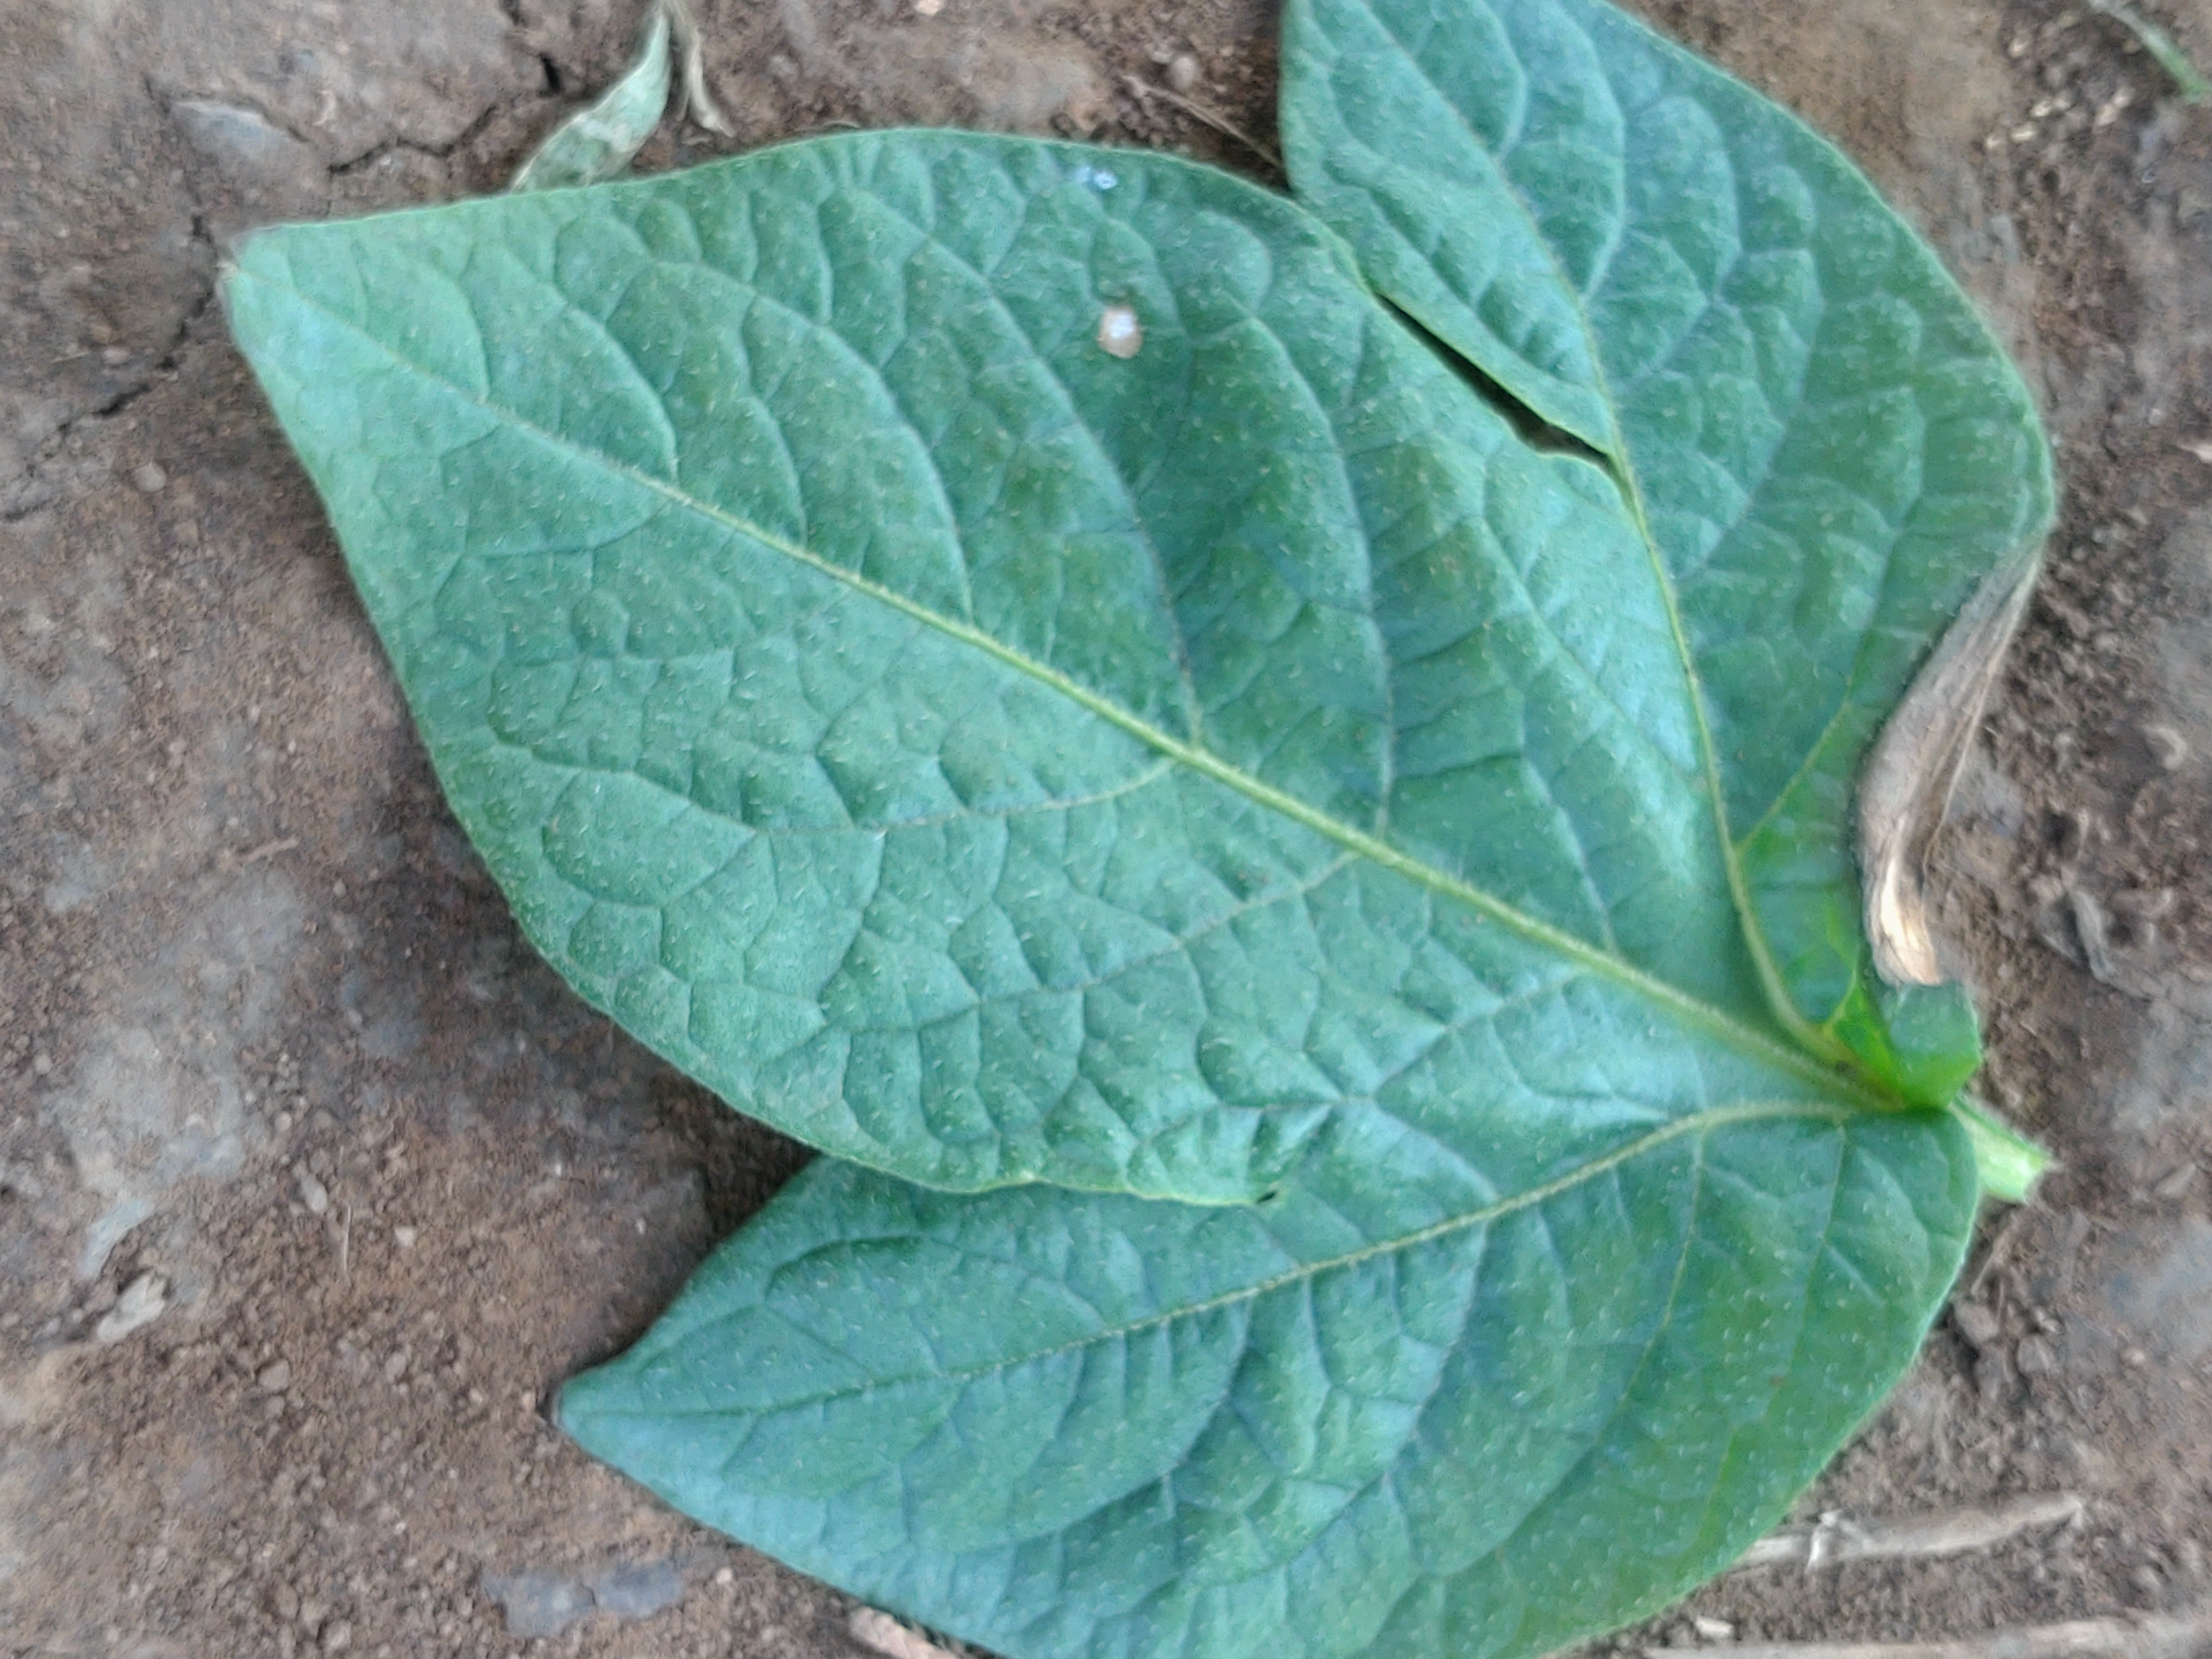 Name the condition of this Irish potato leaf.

early blight
